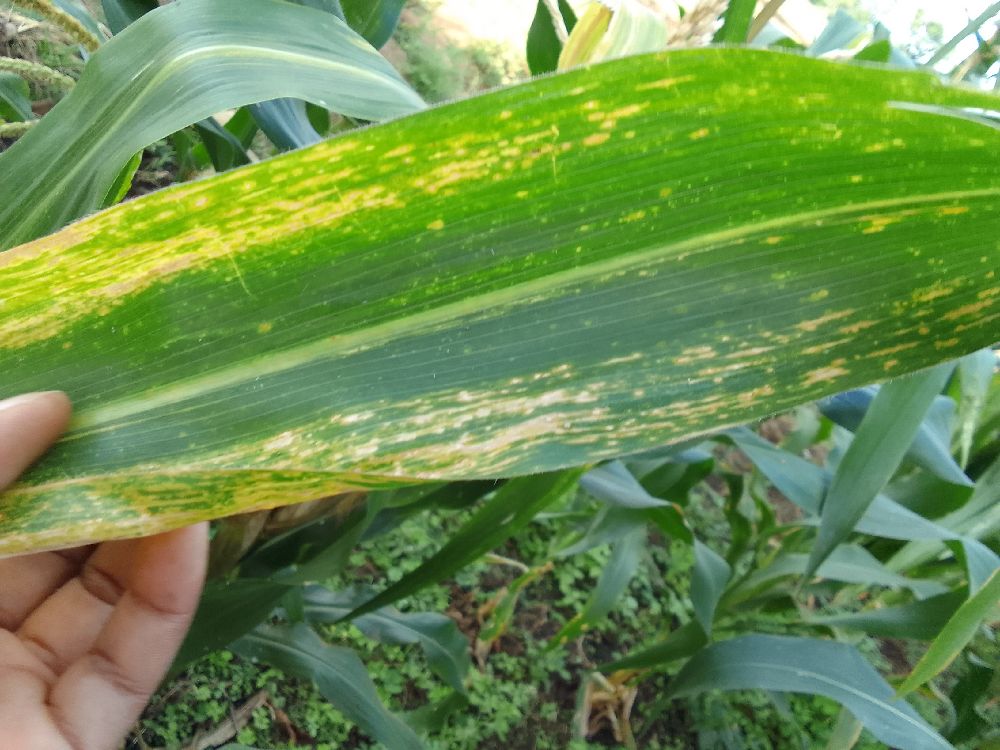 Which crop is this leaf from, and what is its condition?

maize, maize lethal necrosis
